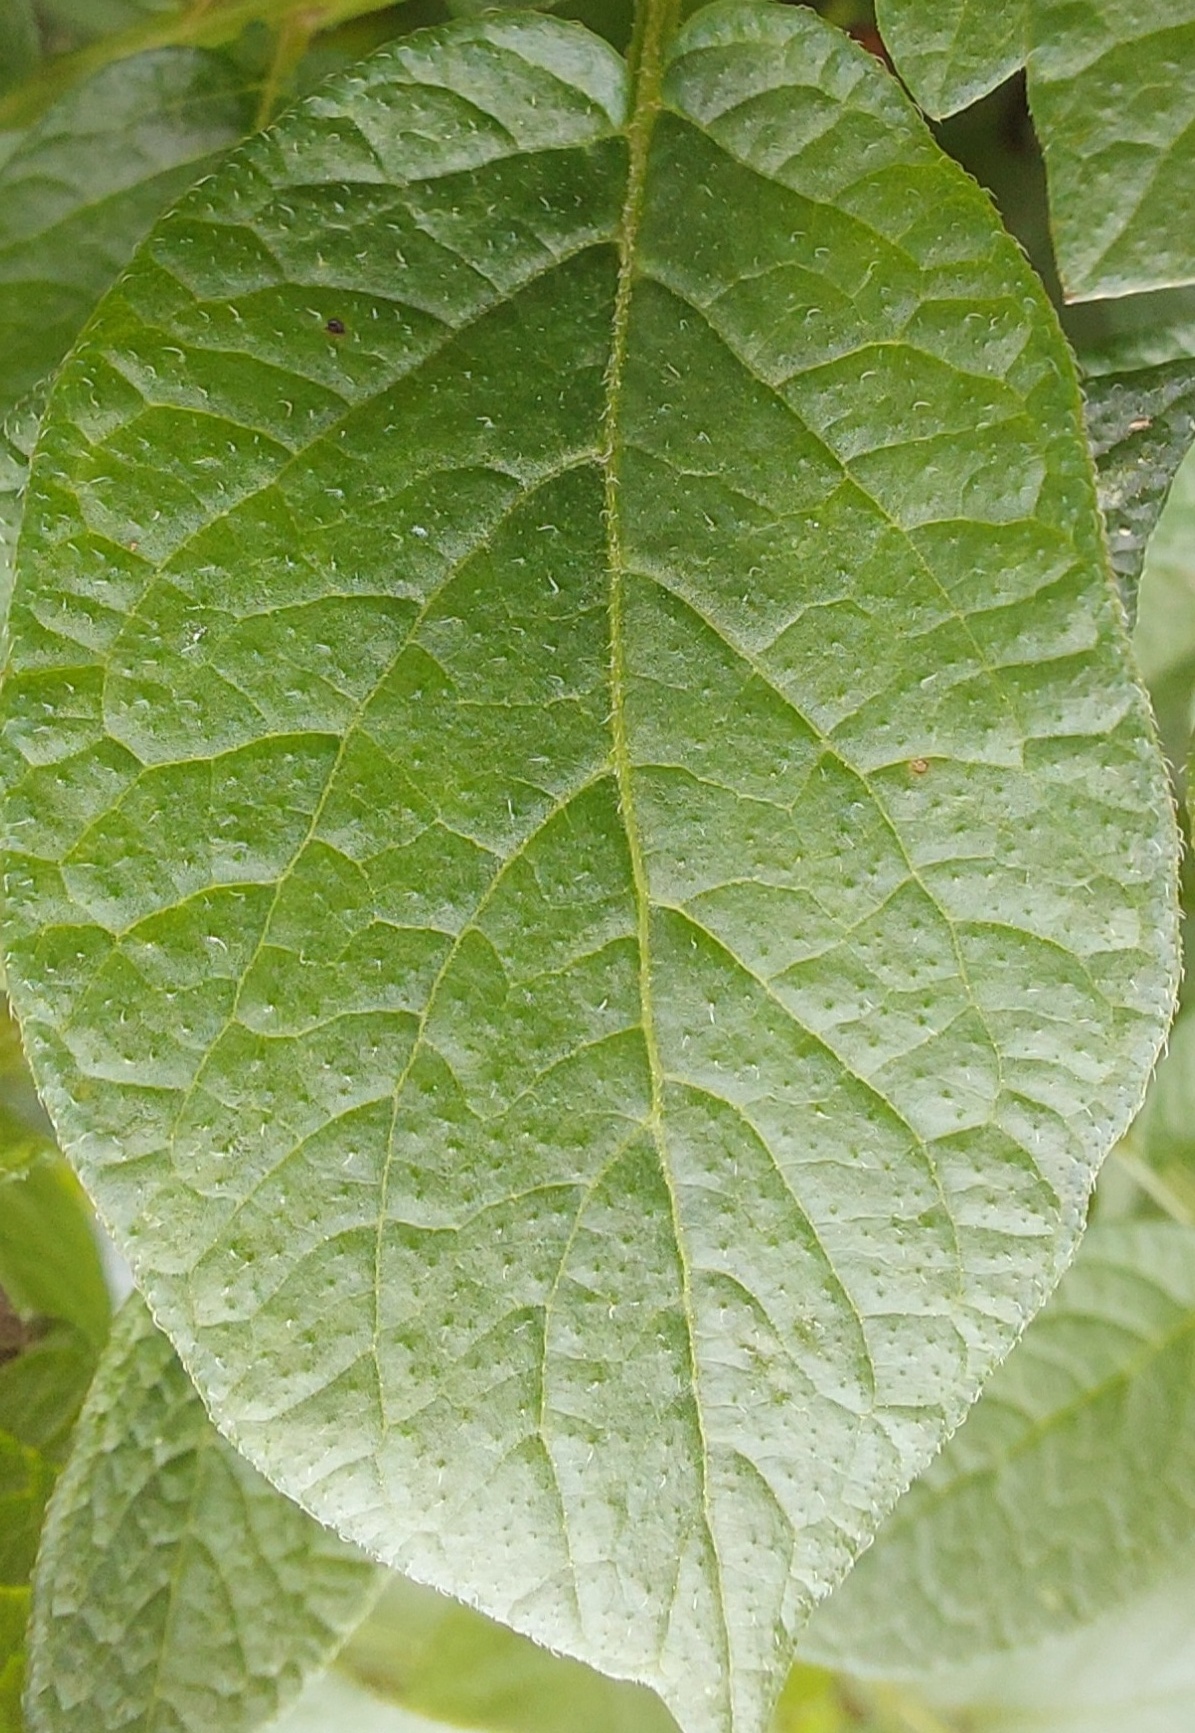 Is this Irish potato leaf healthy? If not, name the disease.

healthy
